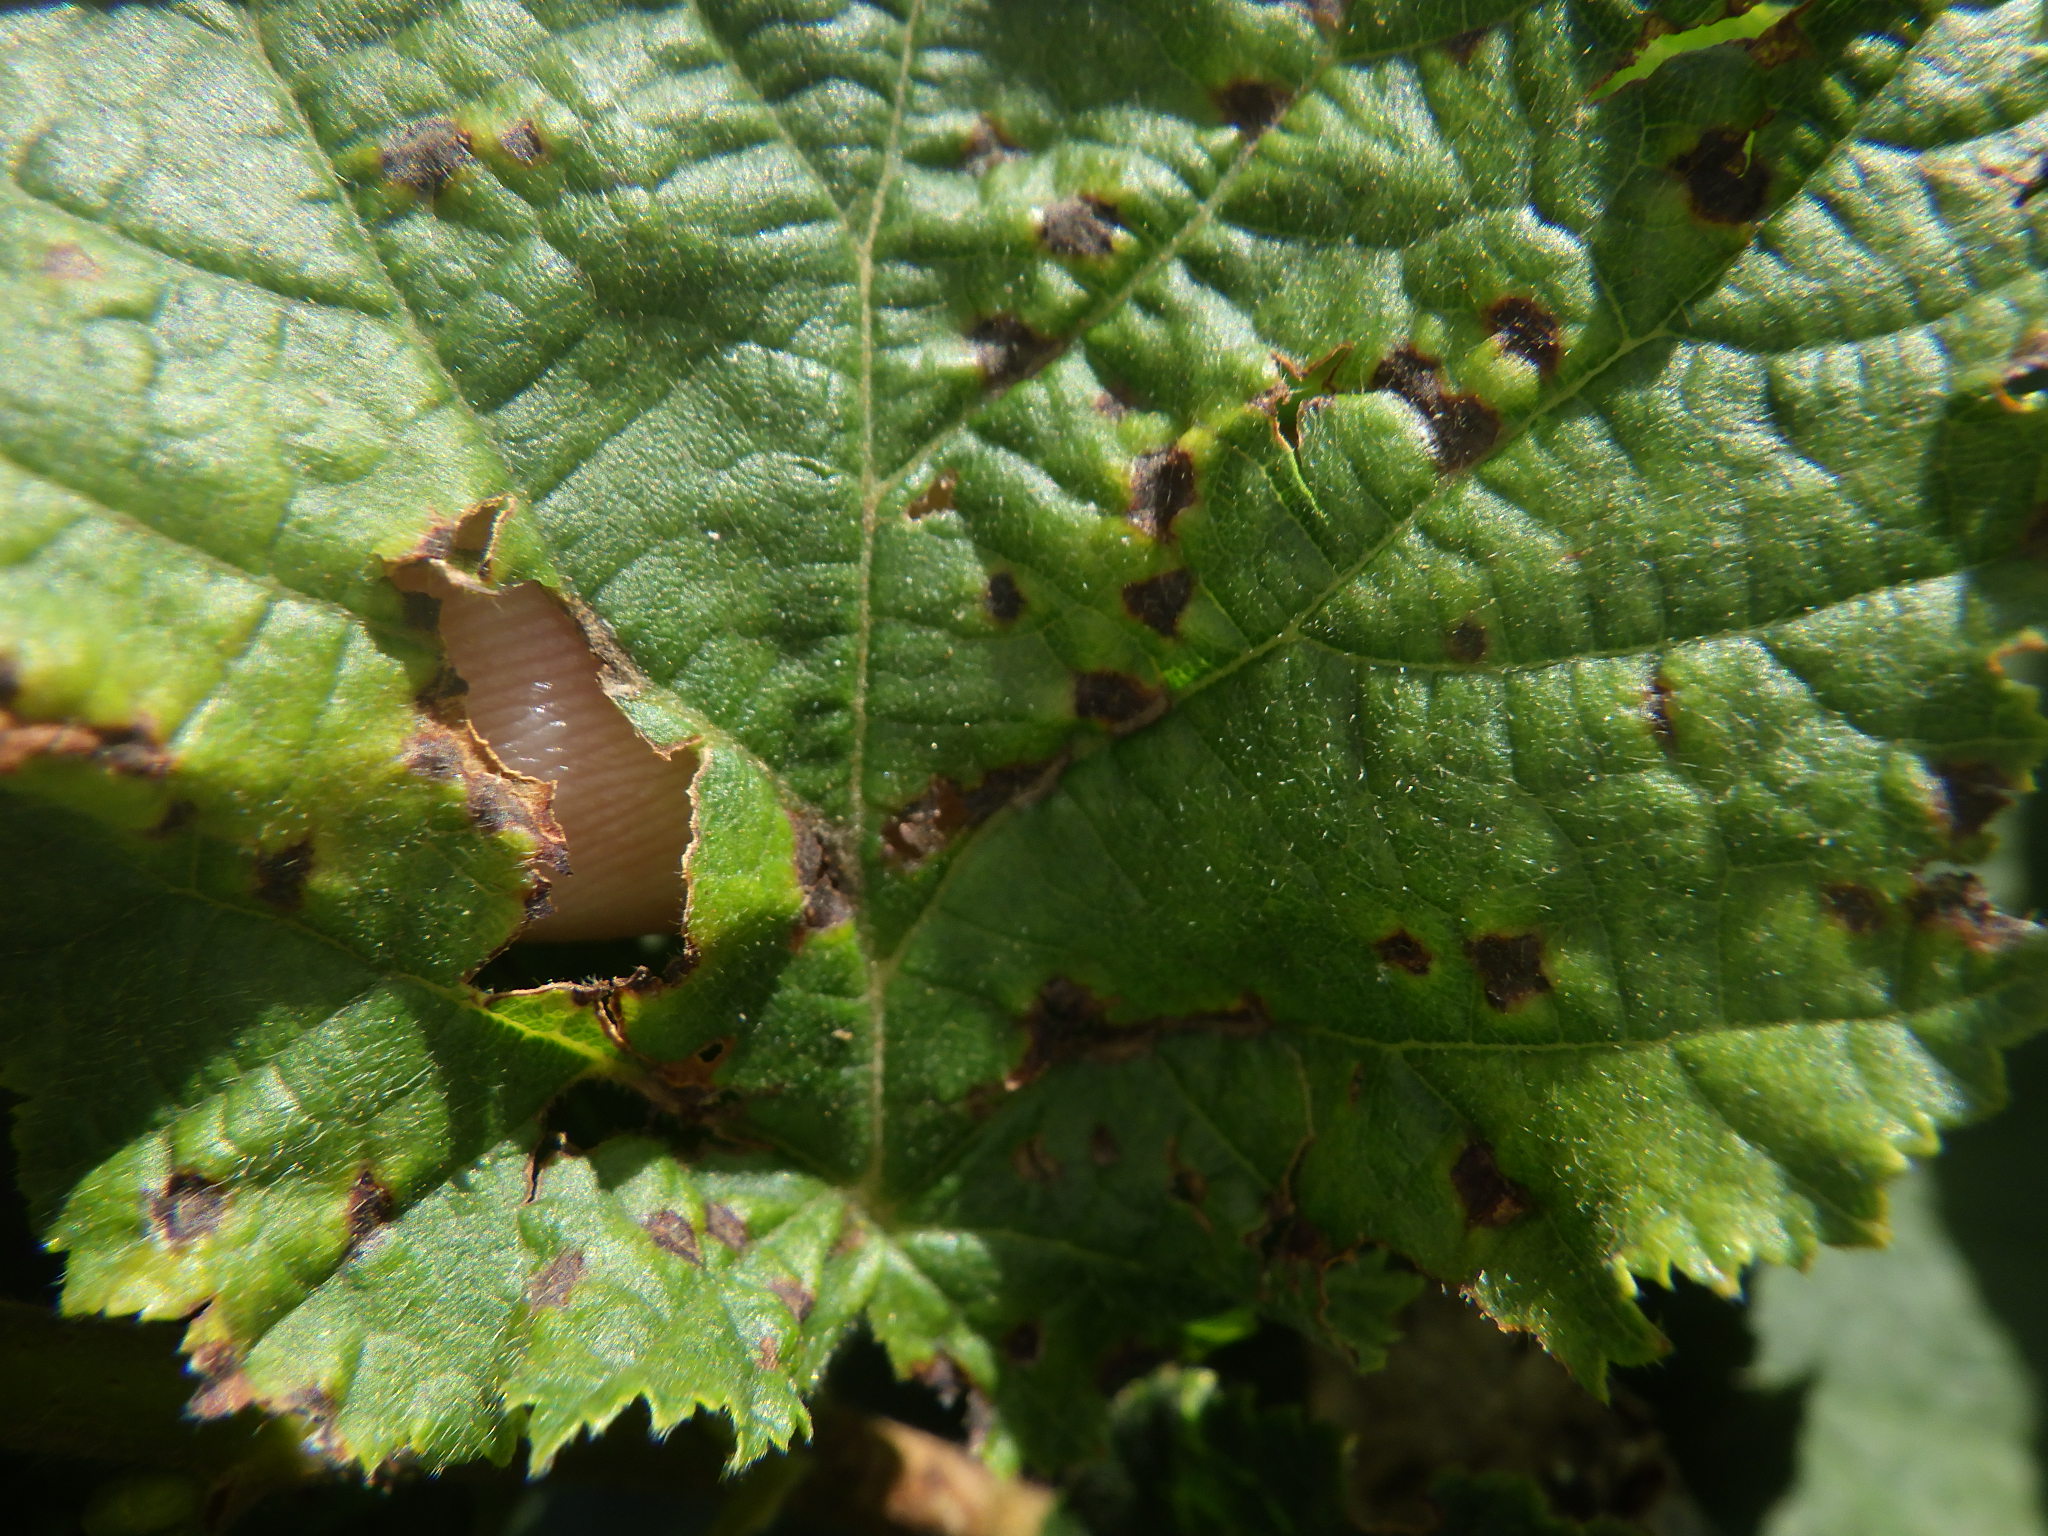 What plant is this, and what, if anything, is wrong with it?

hazel, bacterial spot
